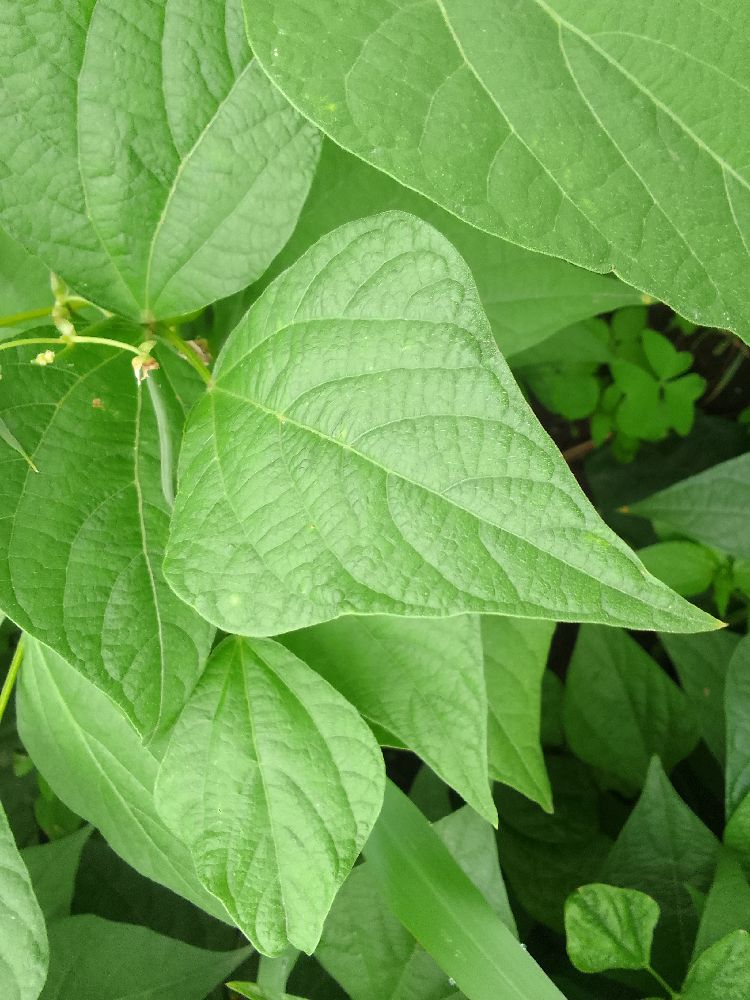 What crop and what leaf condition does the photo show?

common bean, healthy
